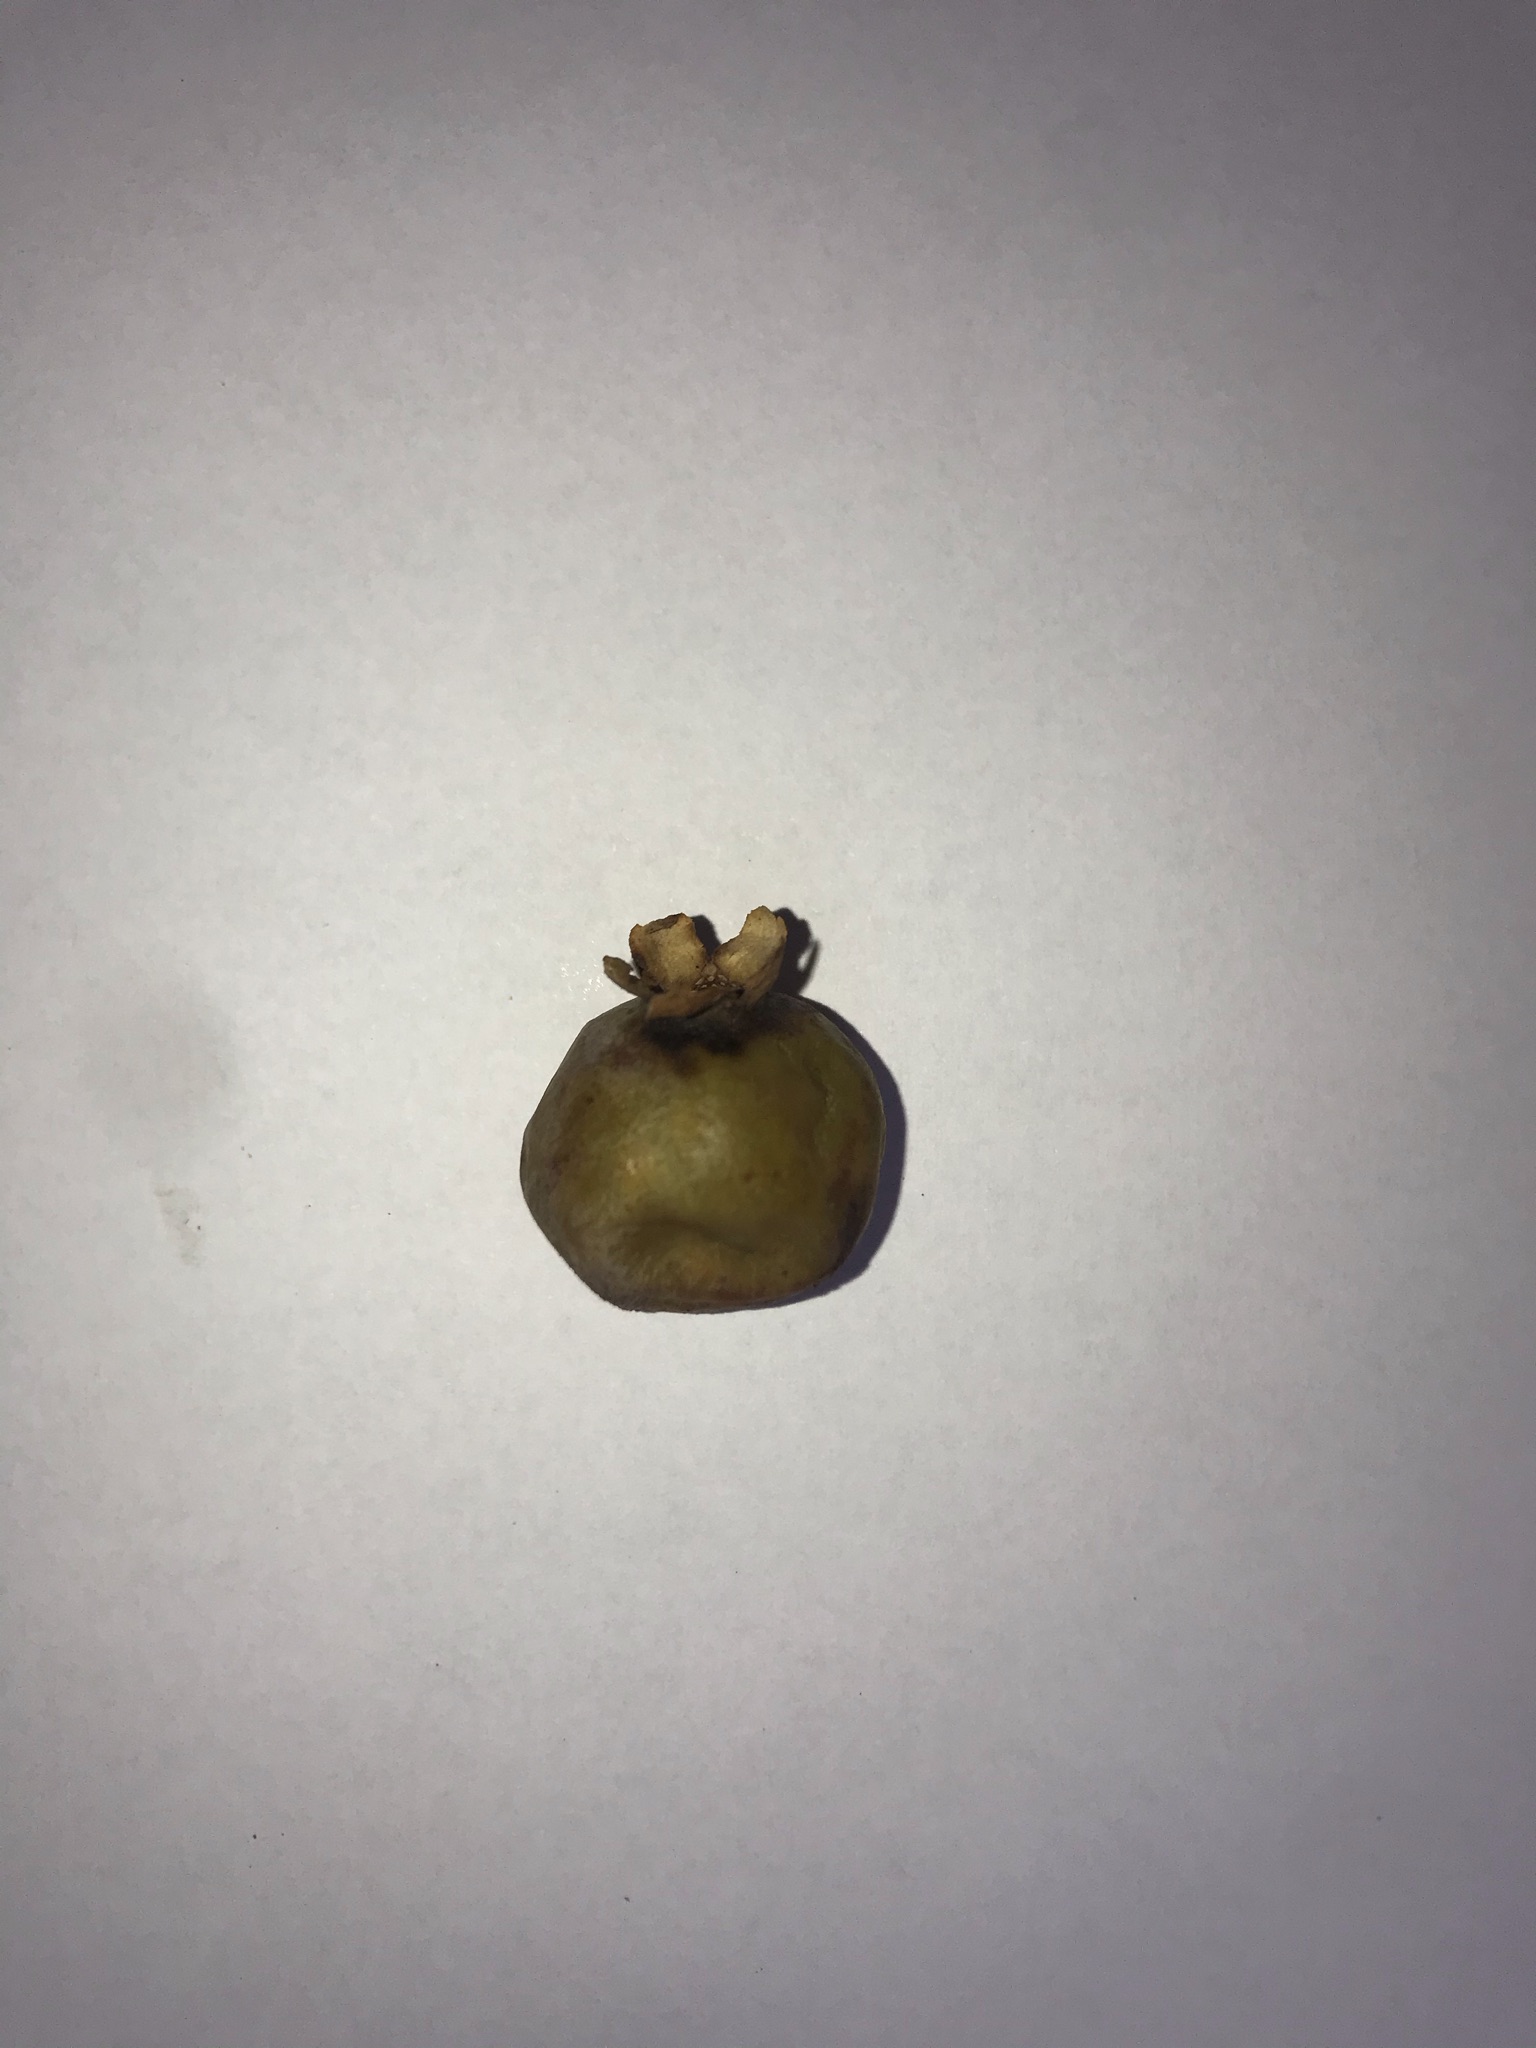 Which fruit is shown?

gabiroba
